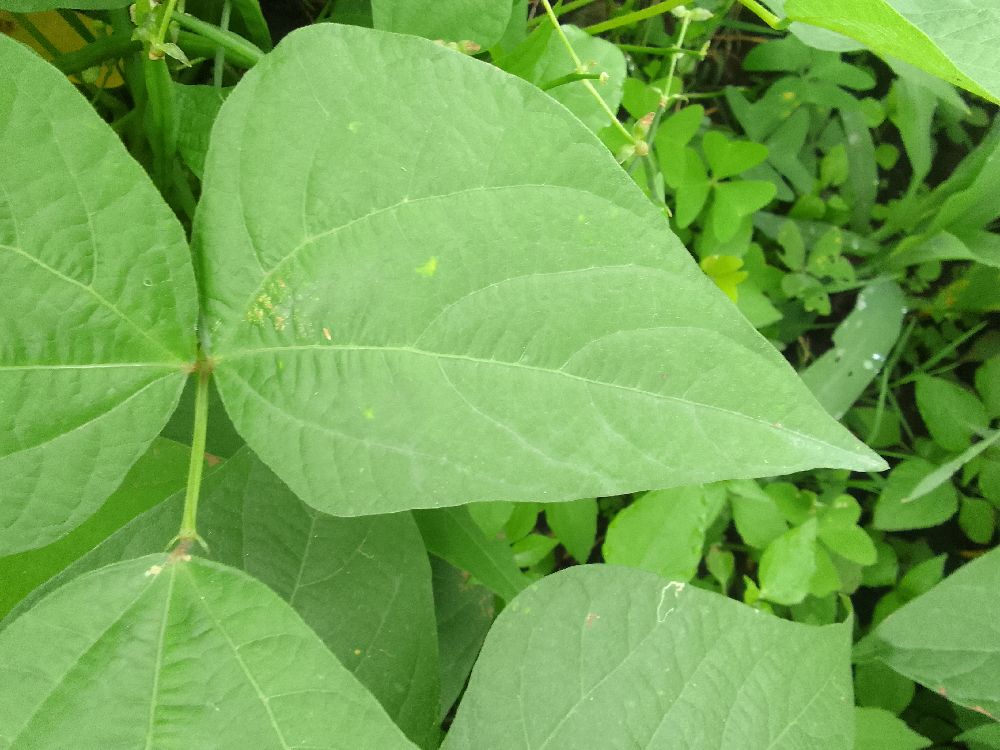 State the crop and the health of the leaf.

common bean, healthy
